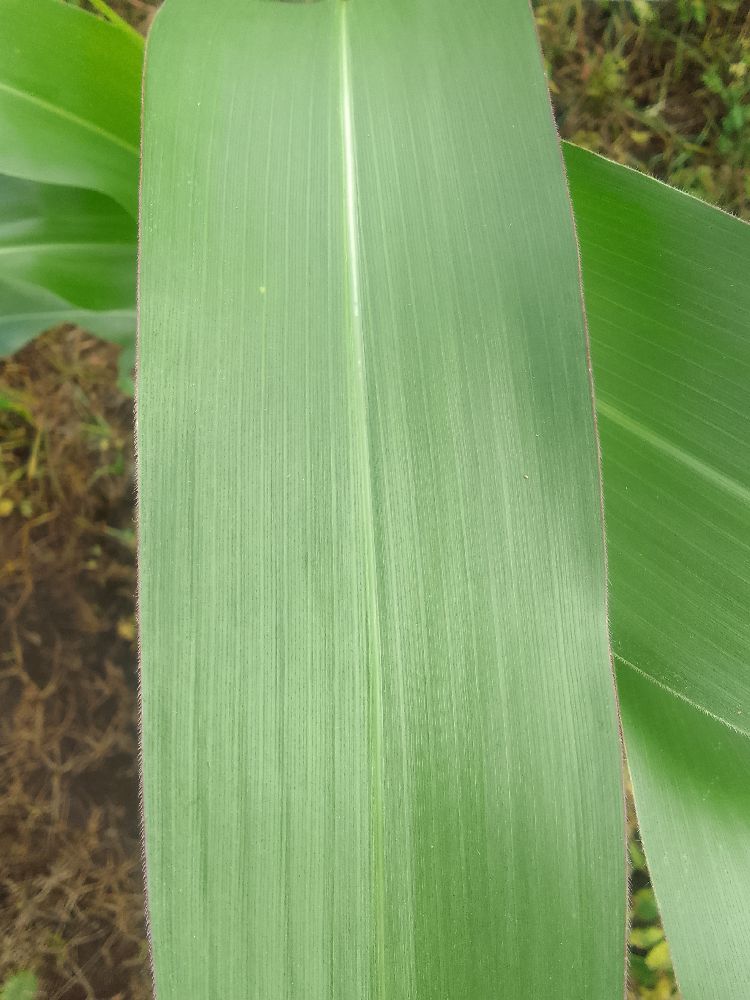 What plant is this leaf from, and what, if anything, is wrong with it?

maize, healthy
